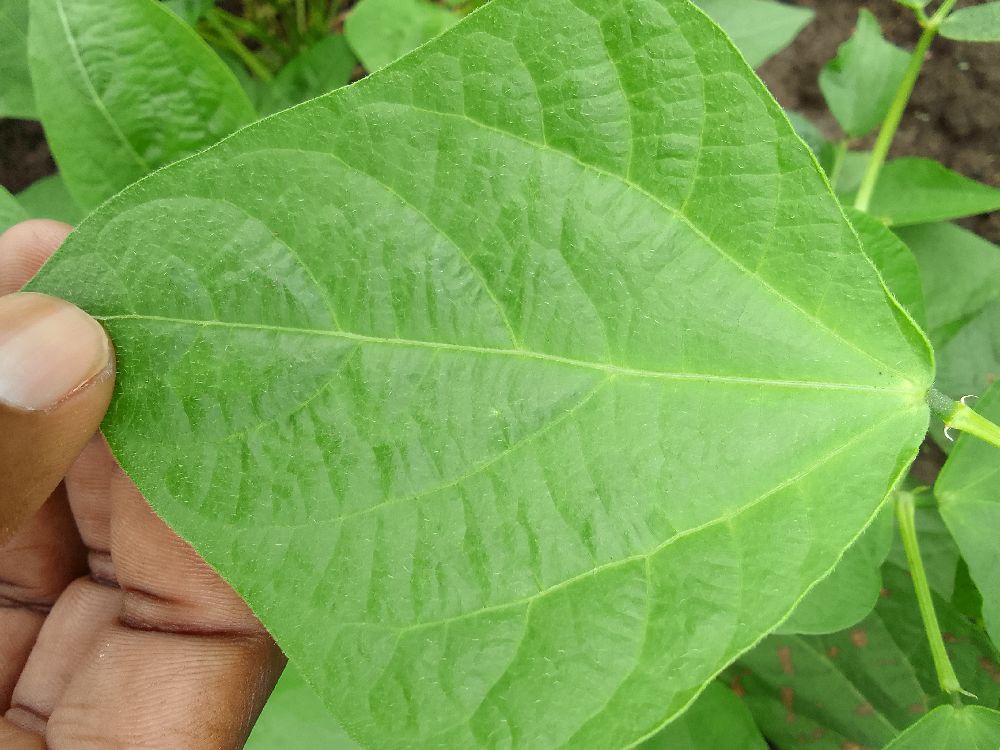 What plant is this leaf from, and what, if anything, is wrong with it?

common bean, healthy
